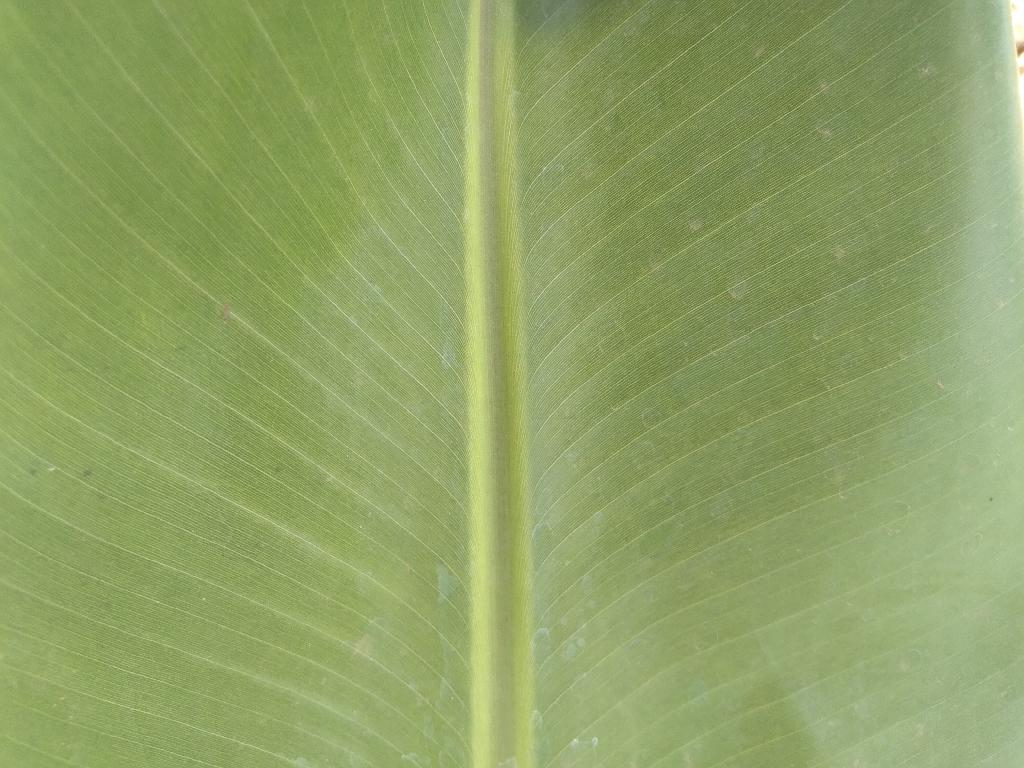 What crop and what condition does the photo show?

banana, healthy
